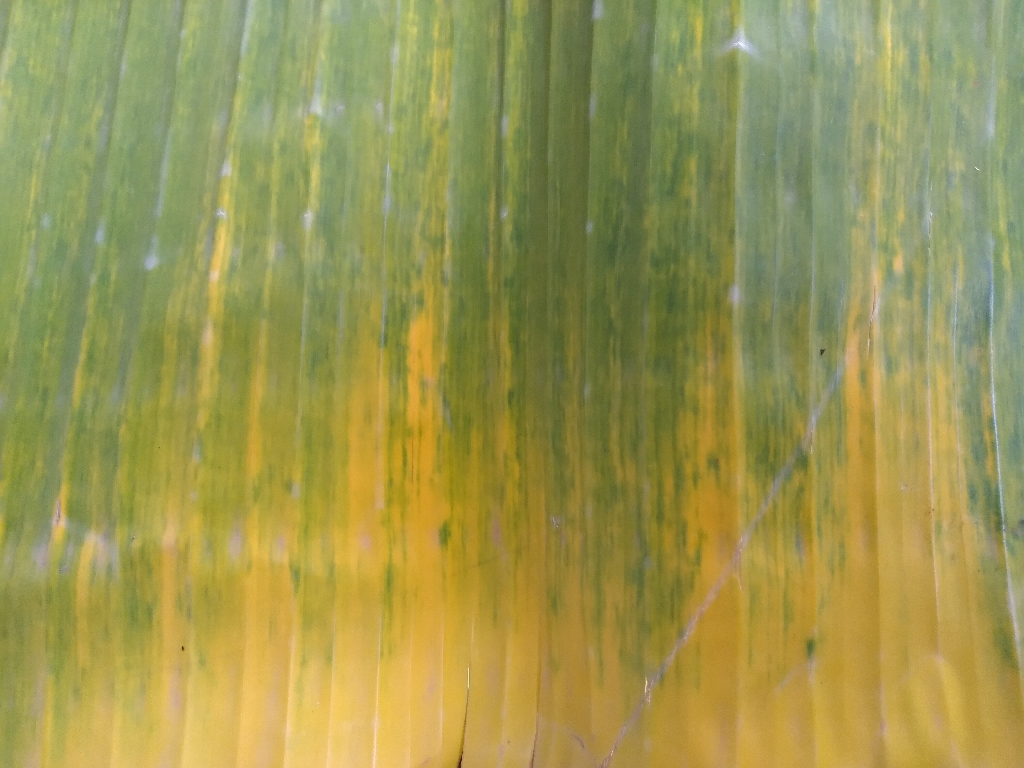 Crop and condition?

banana, fusarium wilt race 1
